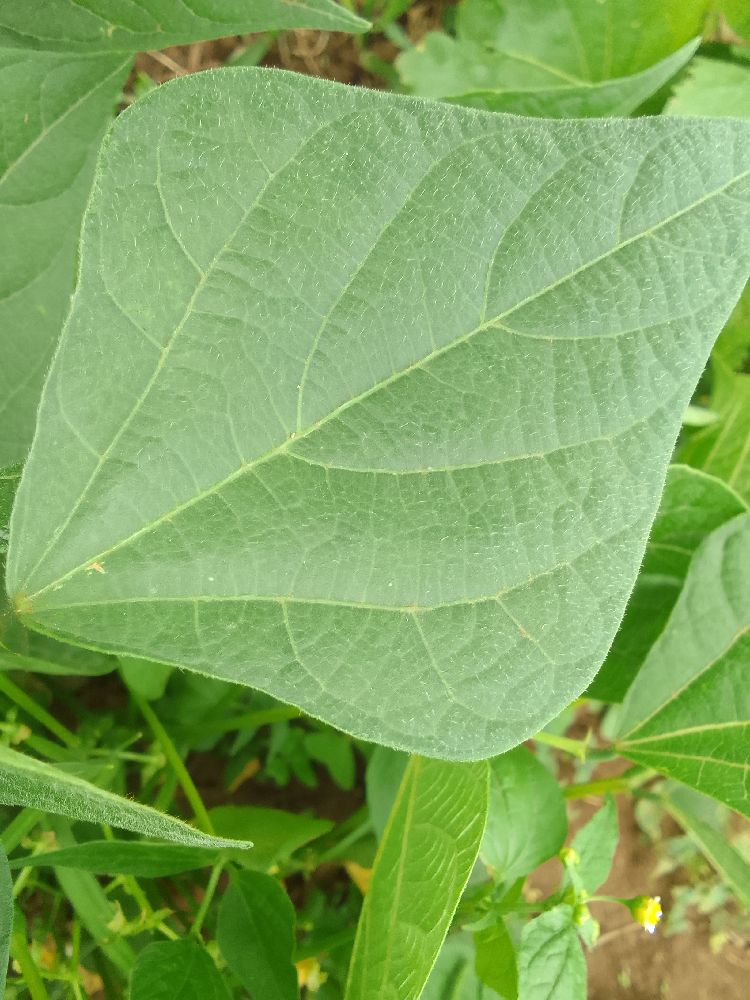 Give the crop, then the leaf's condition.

common bean, healthy
